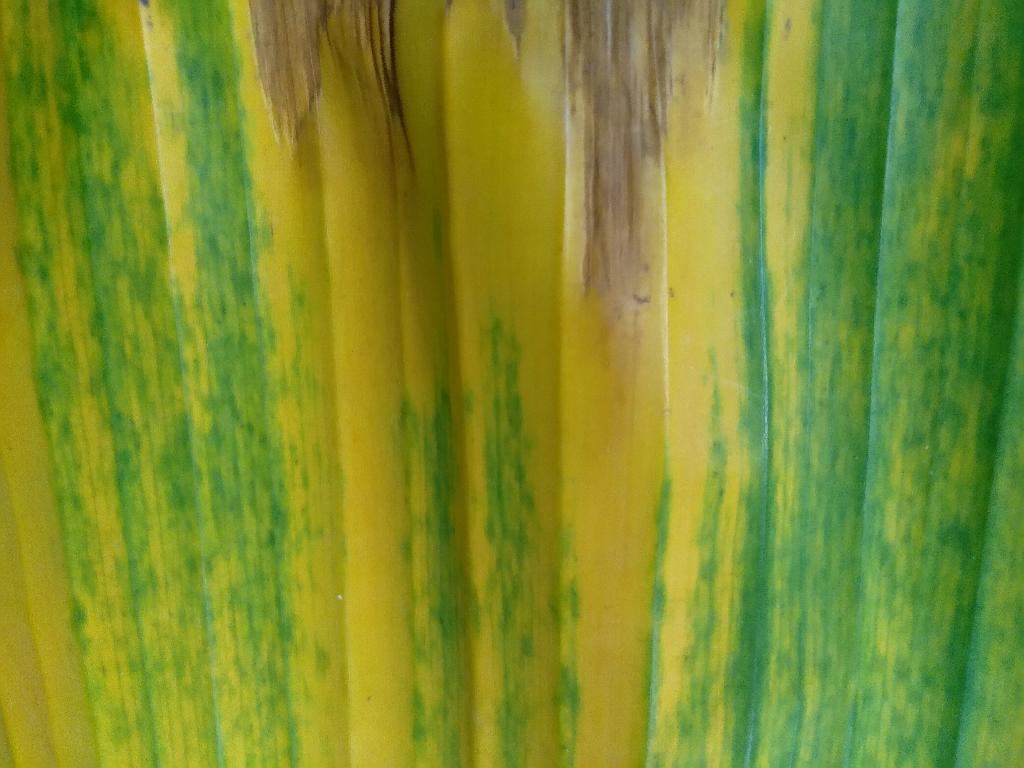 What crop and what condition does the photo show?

banana, fusarium wilt race 1
